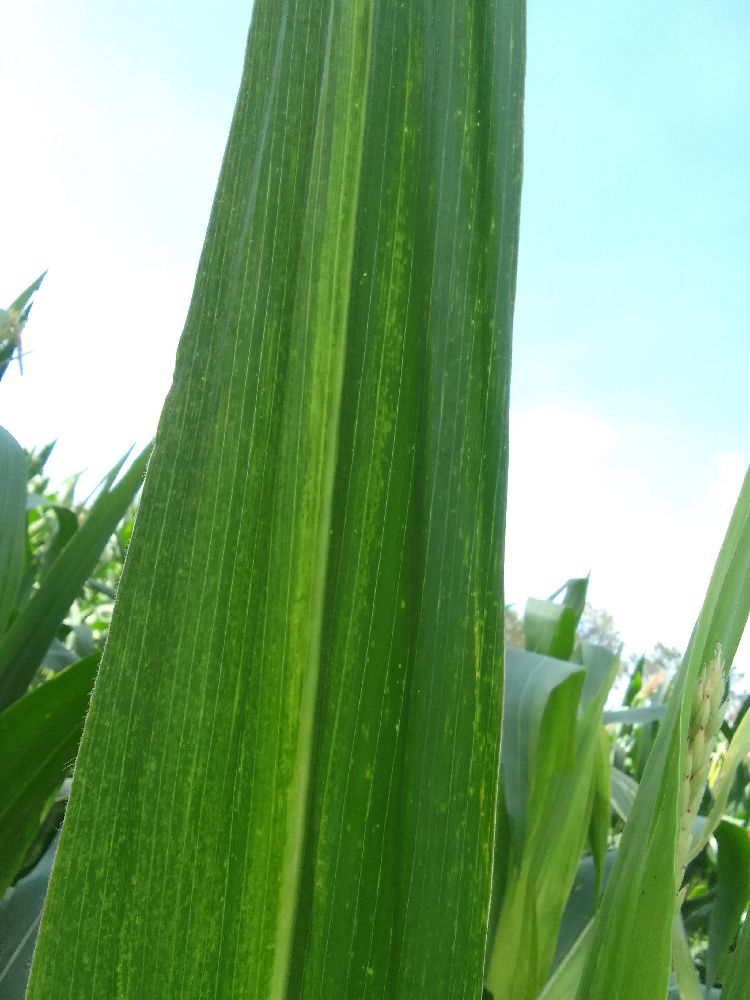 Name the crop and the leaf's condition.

maize, maize lethal necrosis
